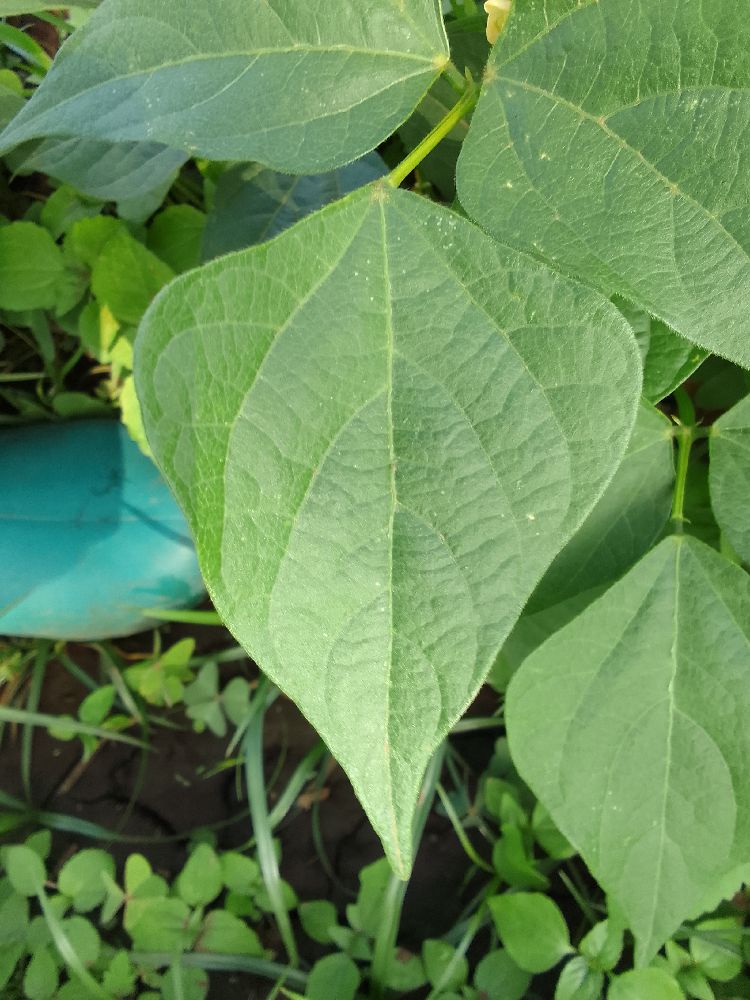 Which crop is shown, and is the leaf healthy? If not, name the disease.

common bean, healthy
